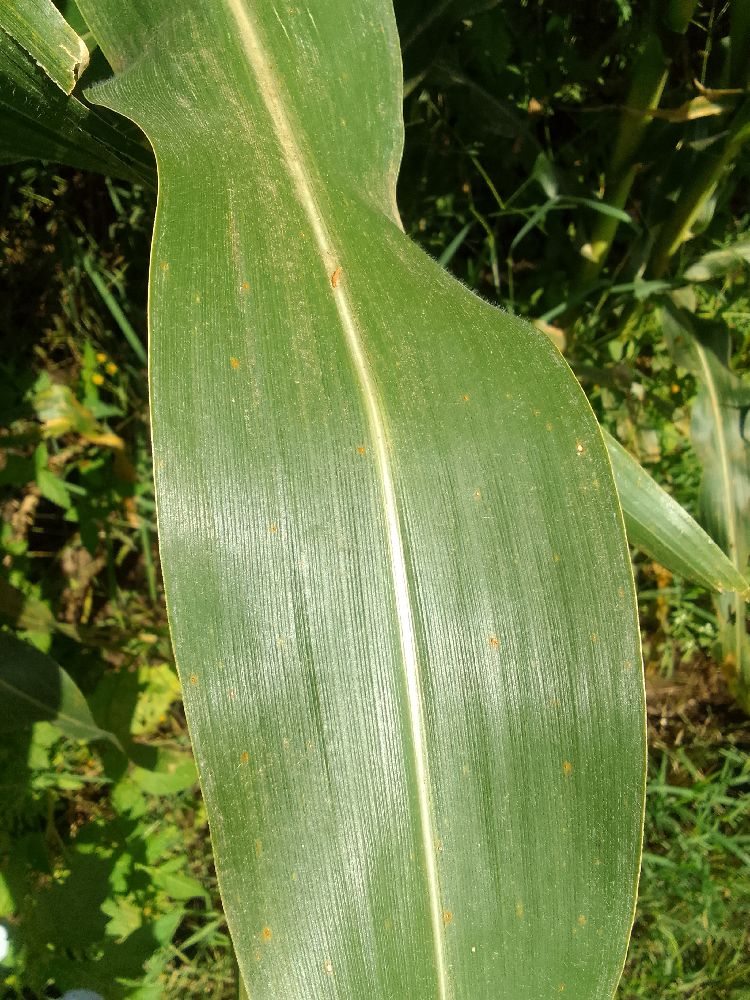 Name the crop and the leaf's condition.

maize, healthy
